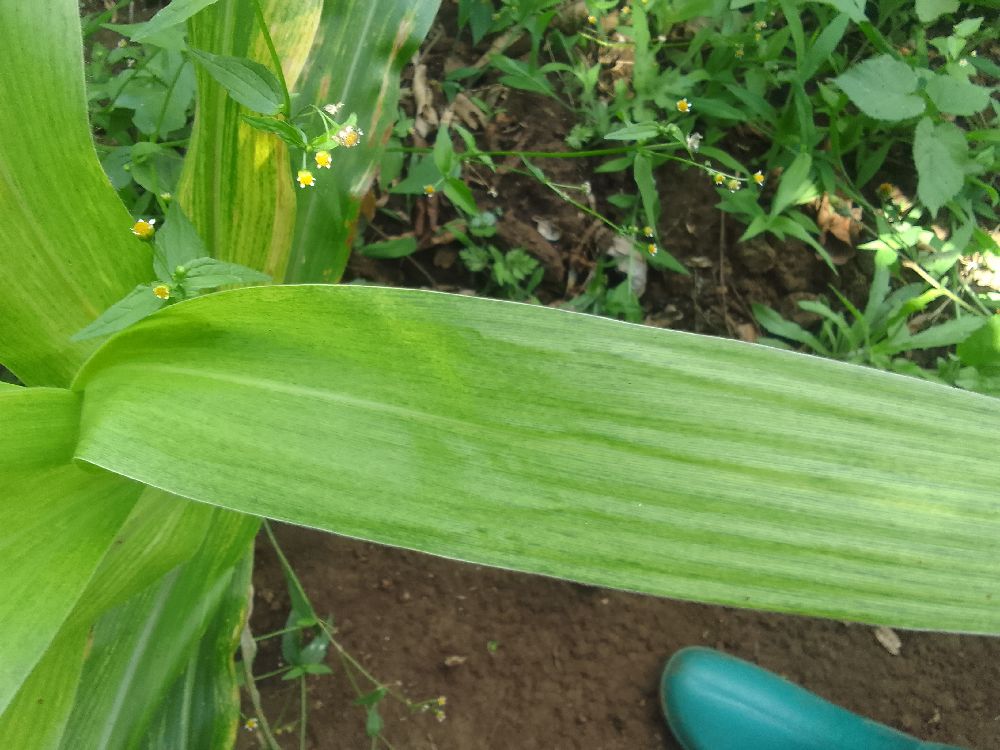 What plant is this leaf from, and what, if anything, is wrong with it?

maize, maize lethal necrosis
